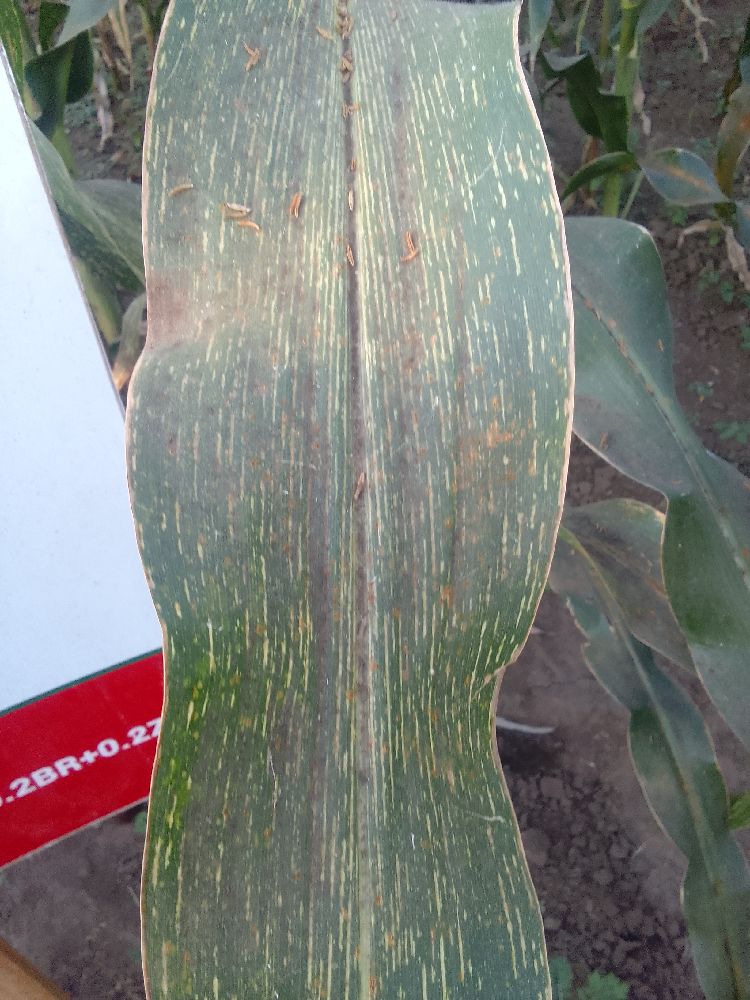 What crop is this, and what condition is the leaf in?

maize, maize streak virus
